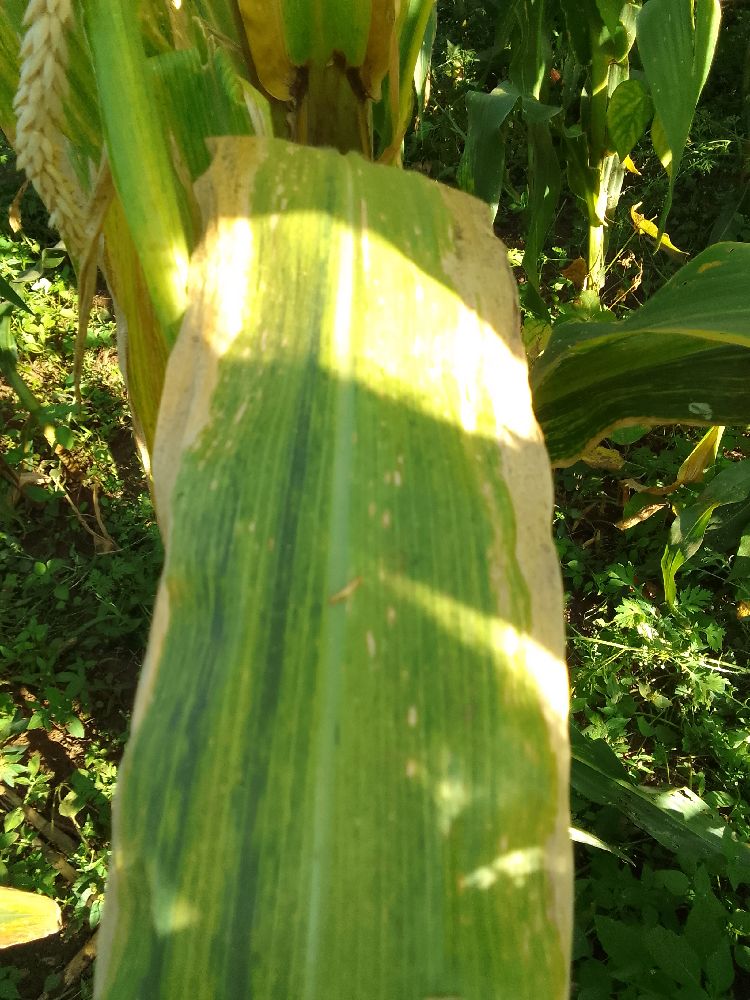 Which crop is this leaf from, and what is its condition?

maize, maize lethal necrosis
